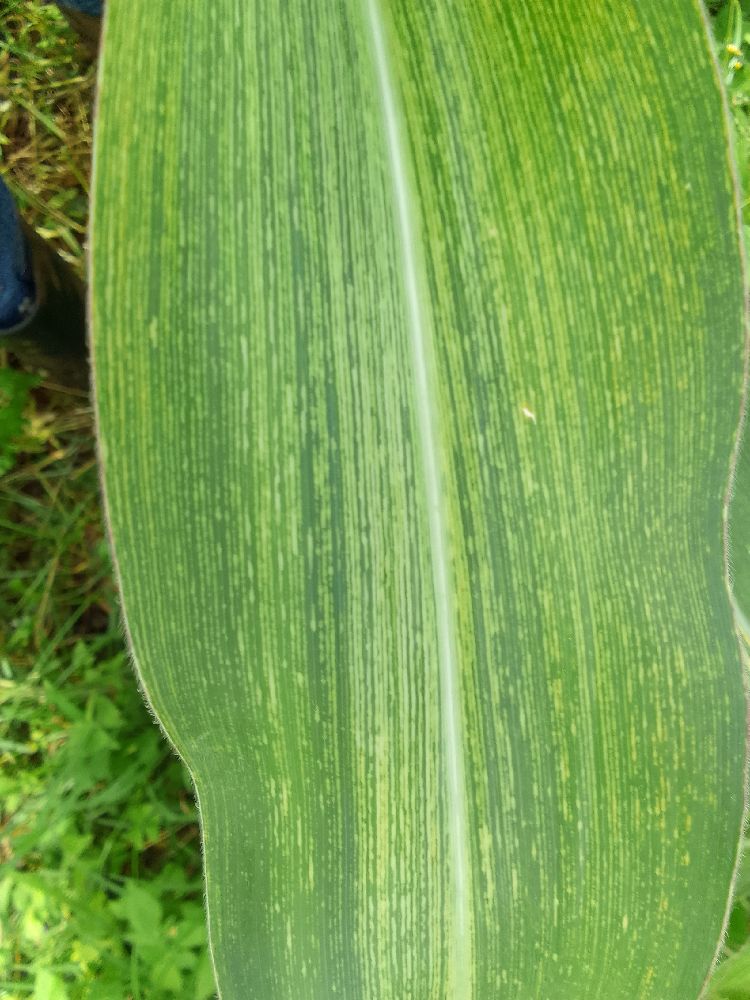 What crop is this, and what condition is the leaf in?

maize, maize streak virus
